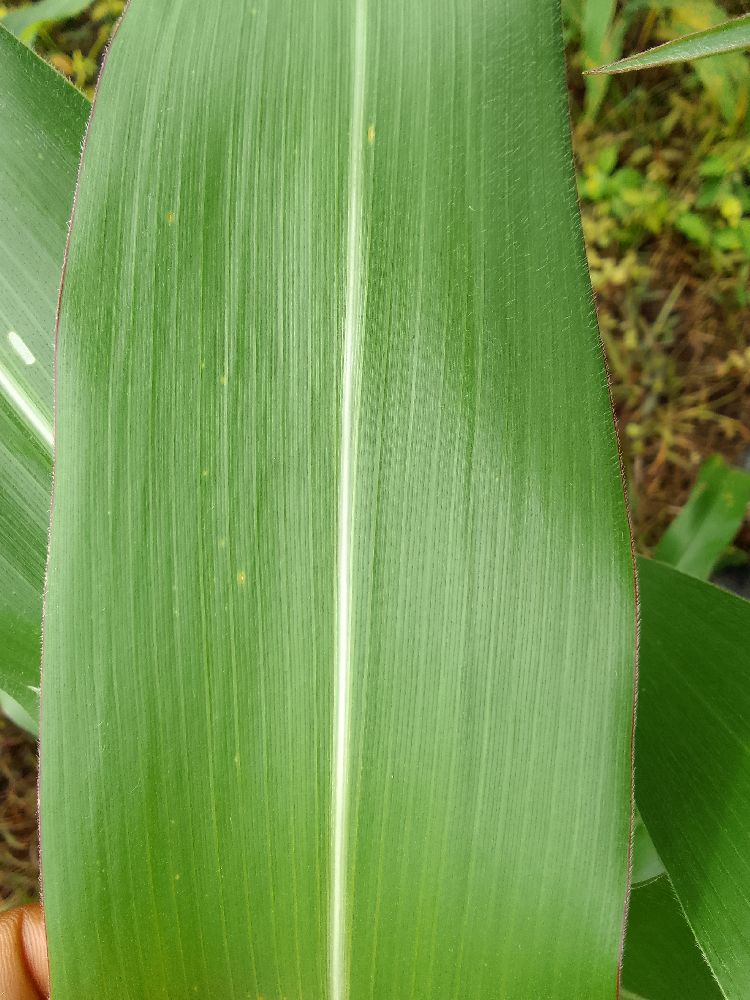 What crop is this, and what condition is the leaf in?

maize, healthy
